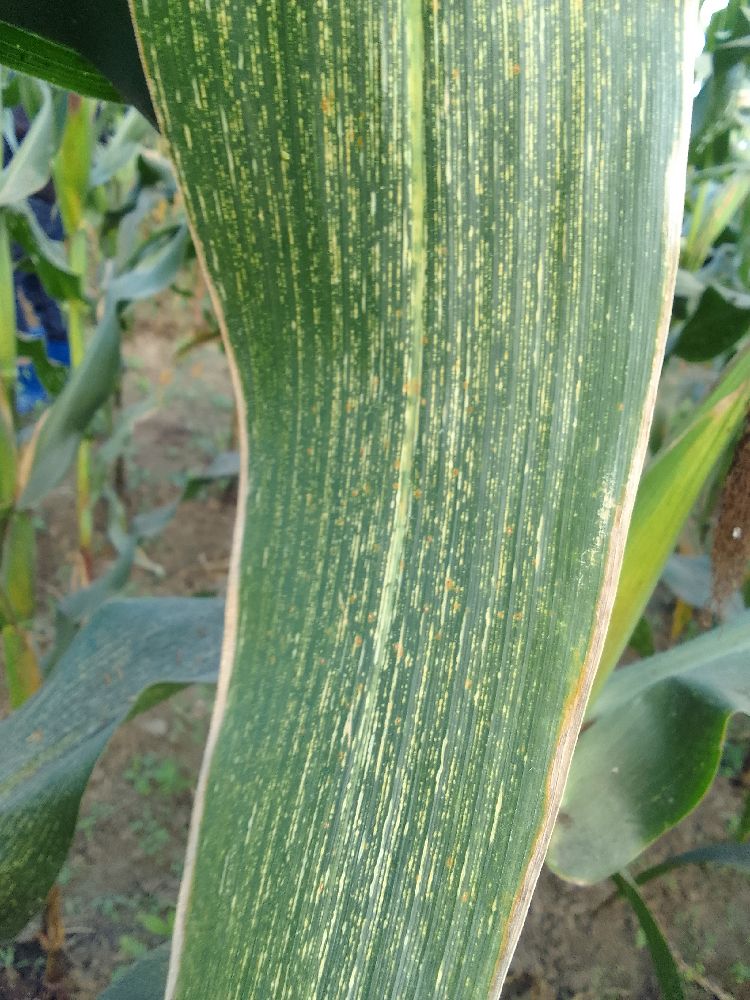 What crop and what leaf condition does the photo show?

maize, maize streak virus
